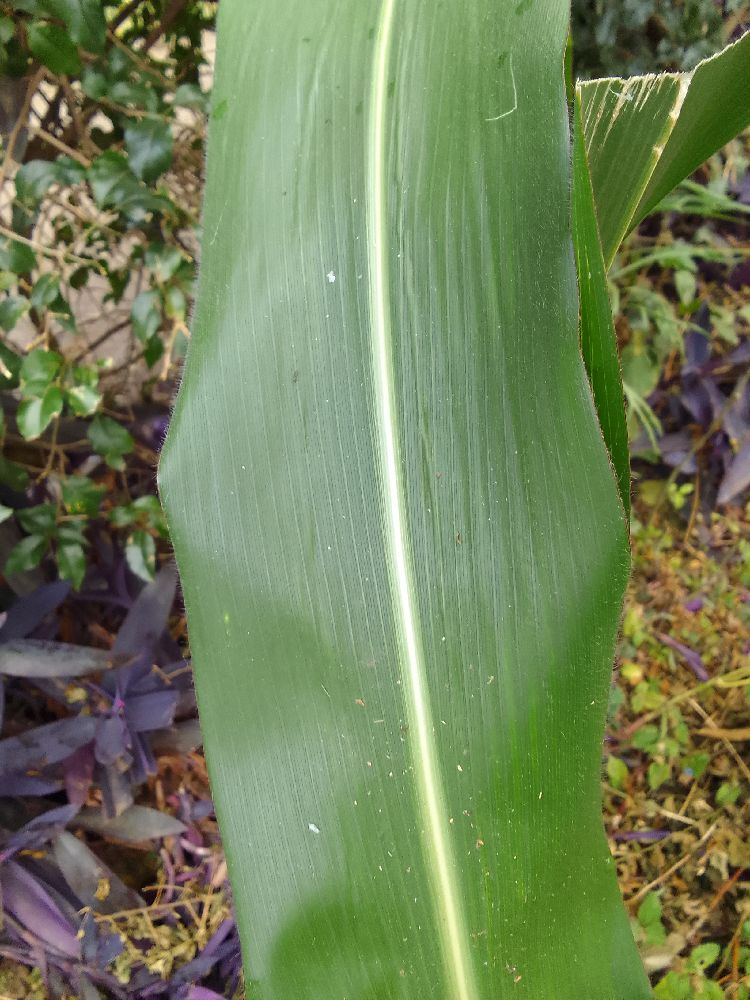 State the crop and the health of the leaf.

maize, healthy
